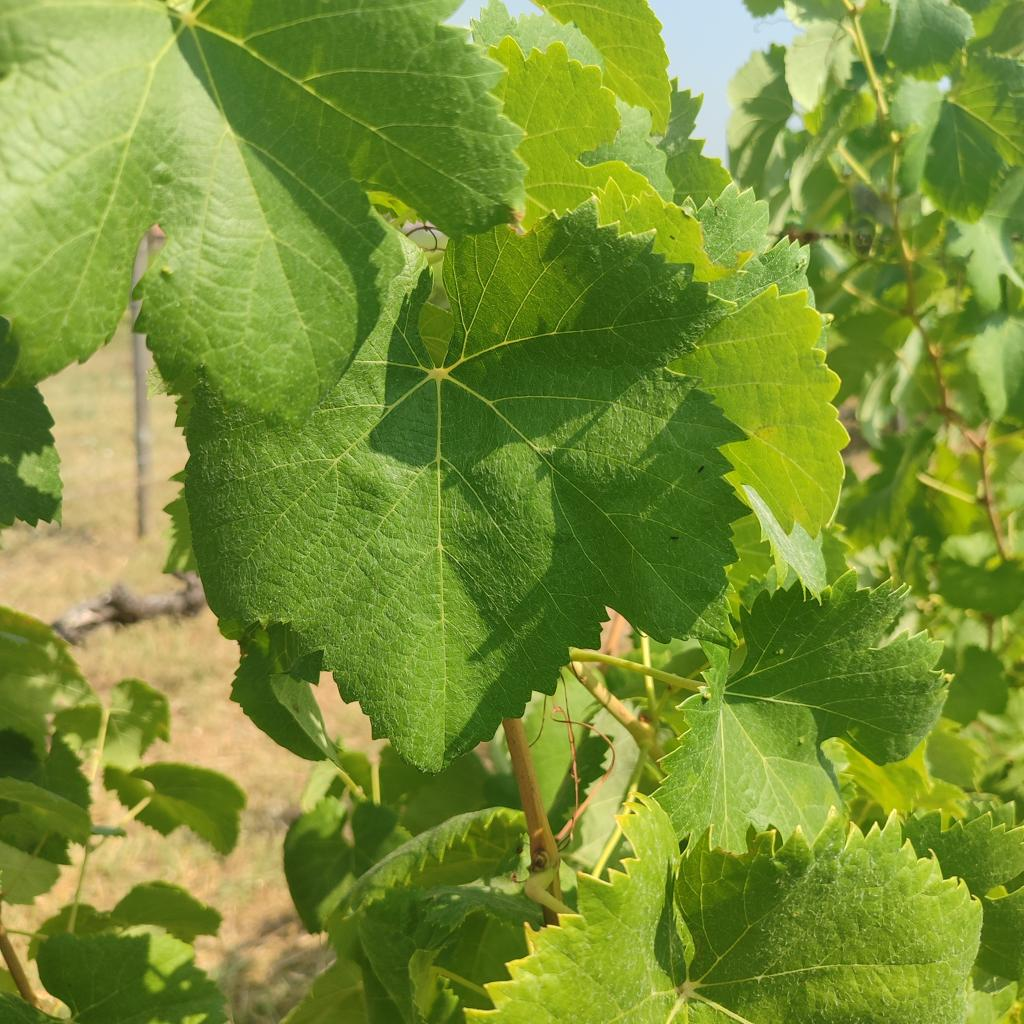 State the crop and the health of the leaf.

grapevine, healthy
